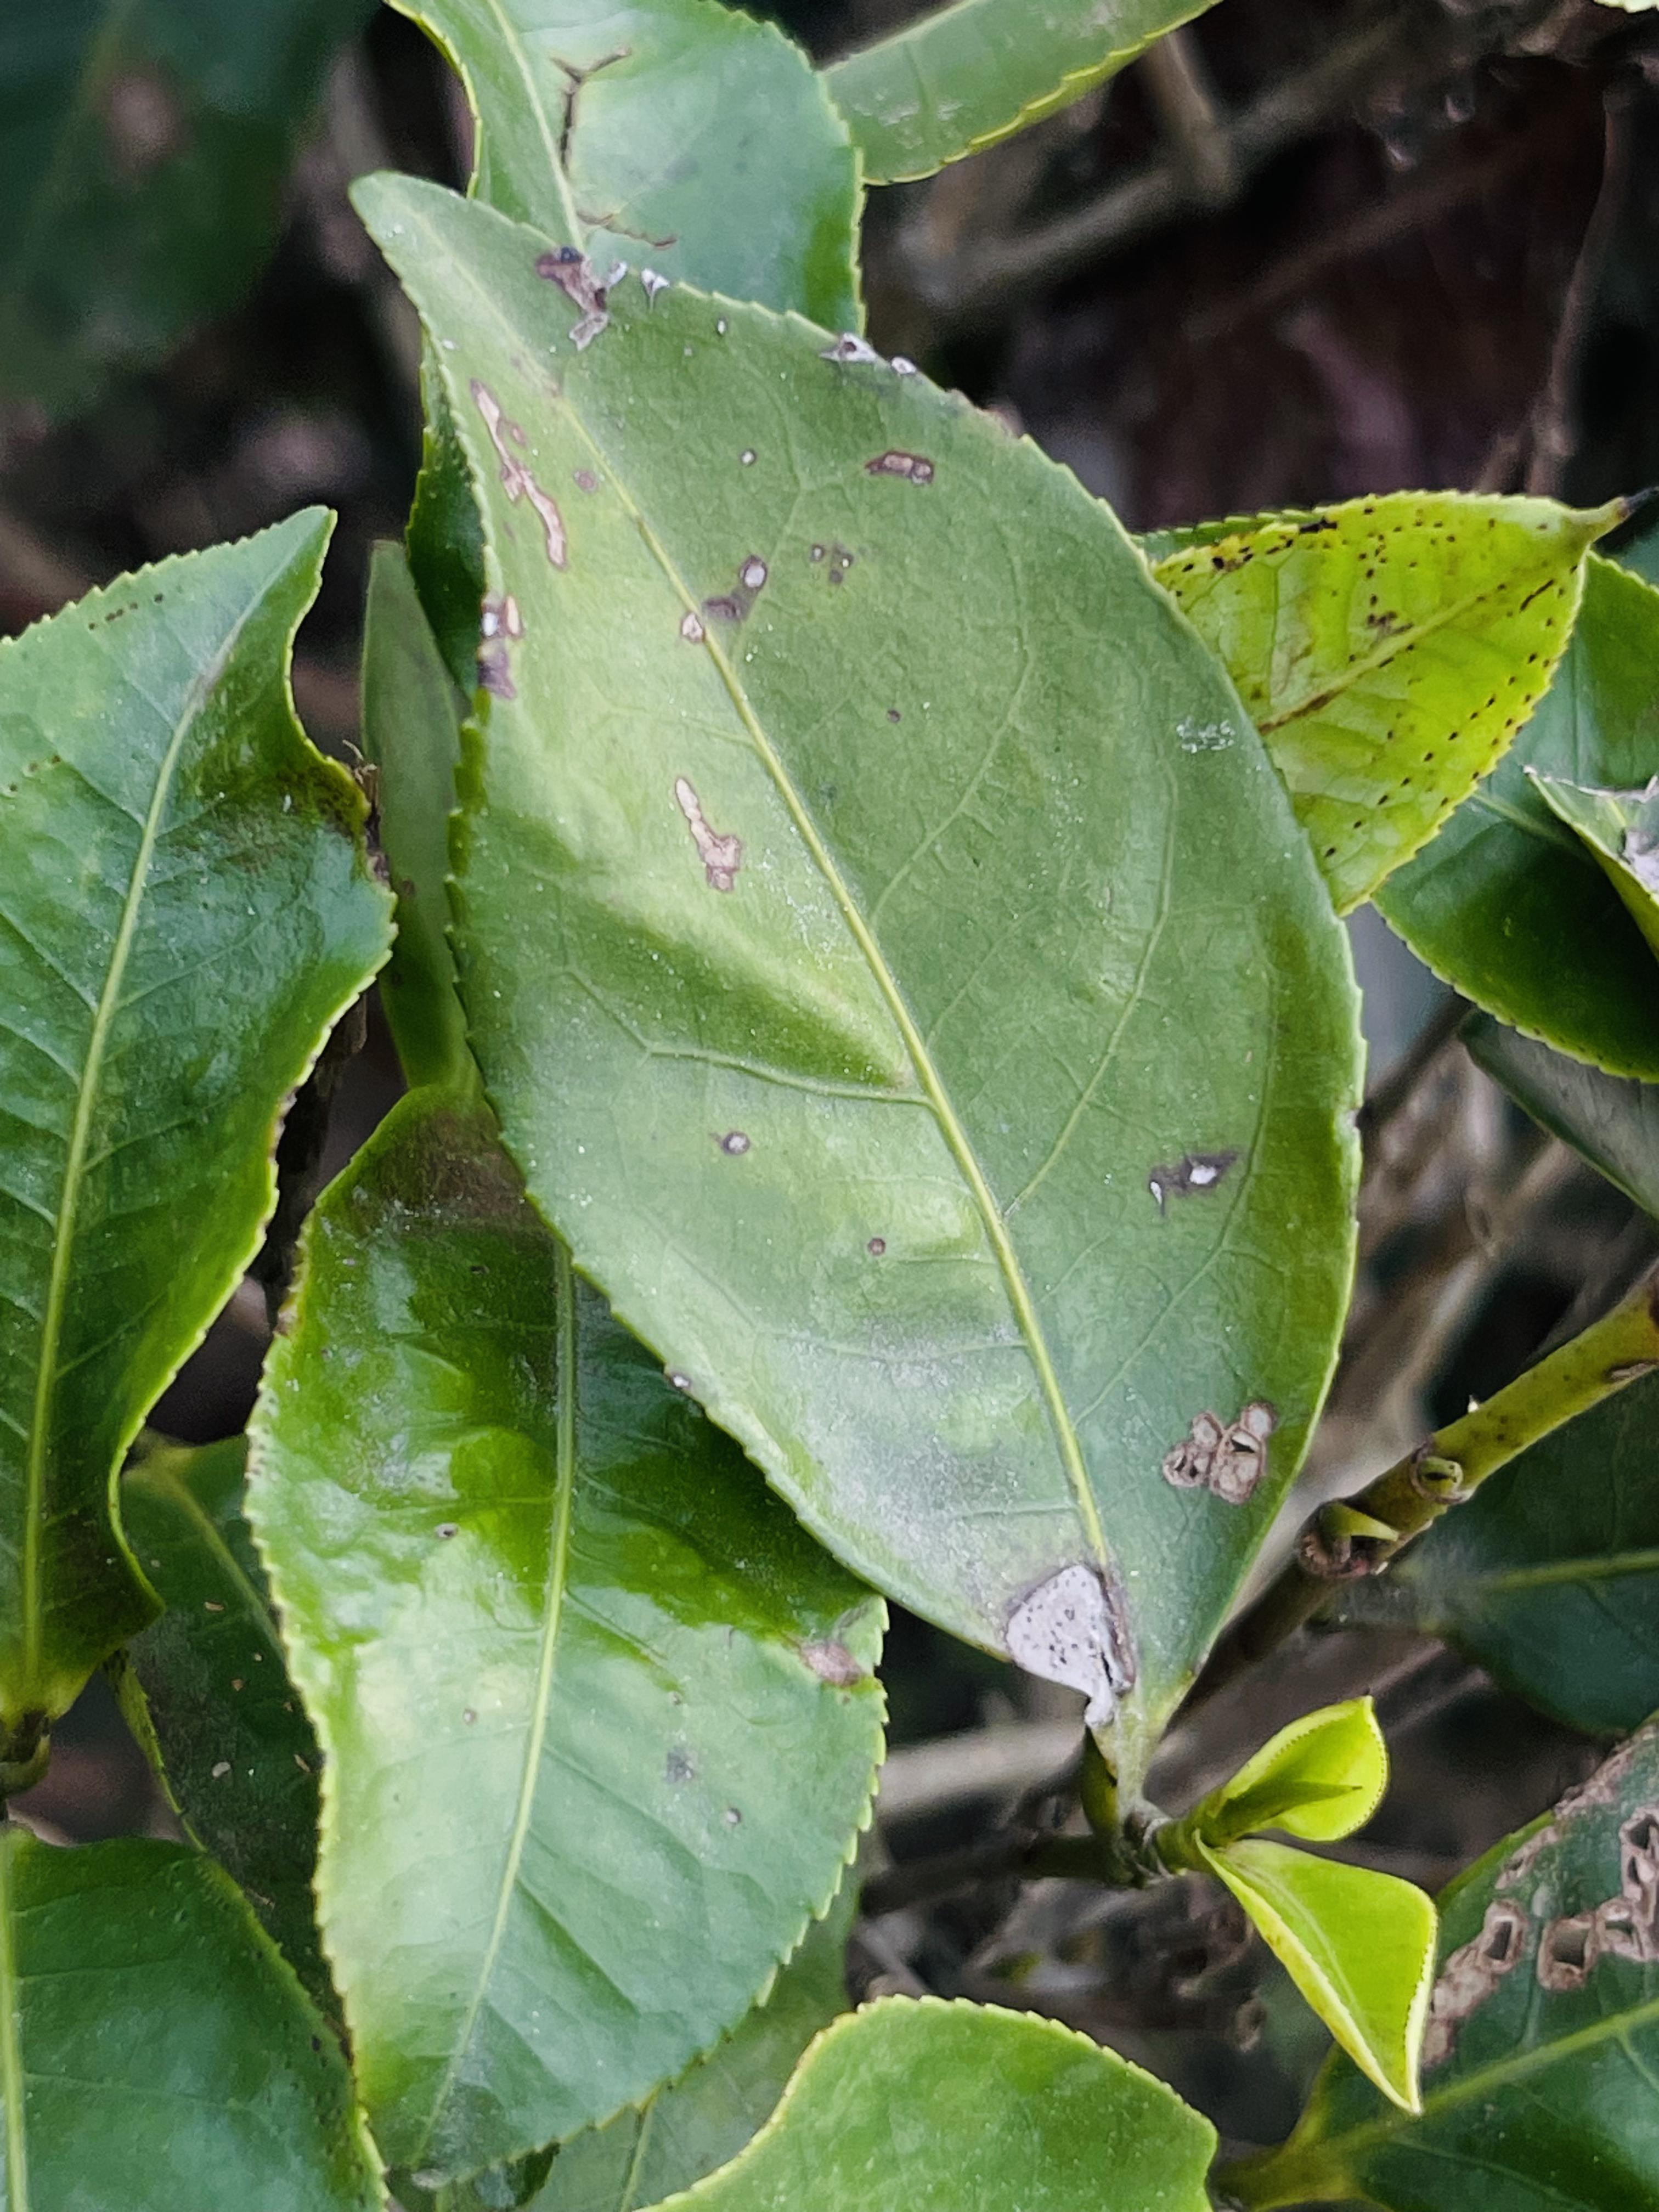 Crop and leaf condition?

tea, red rust
